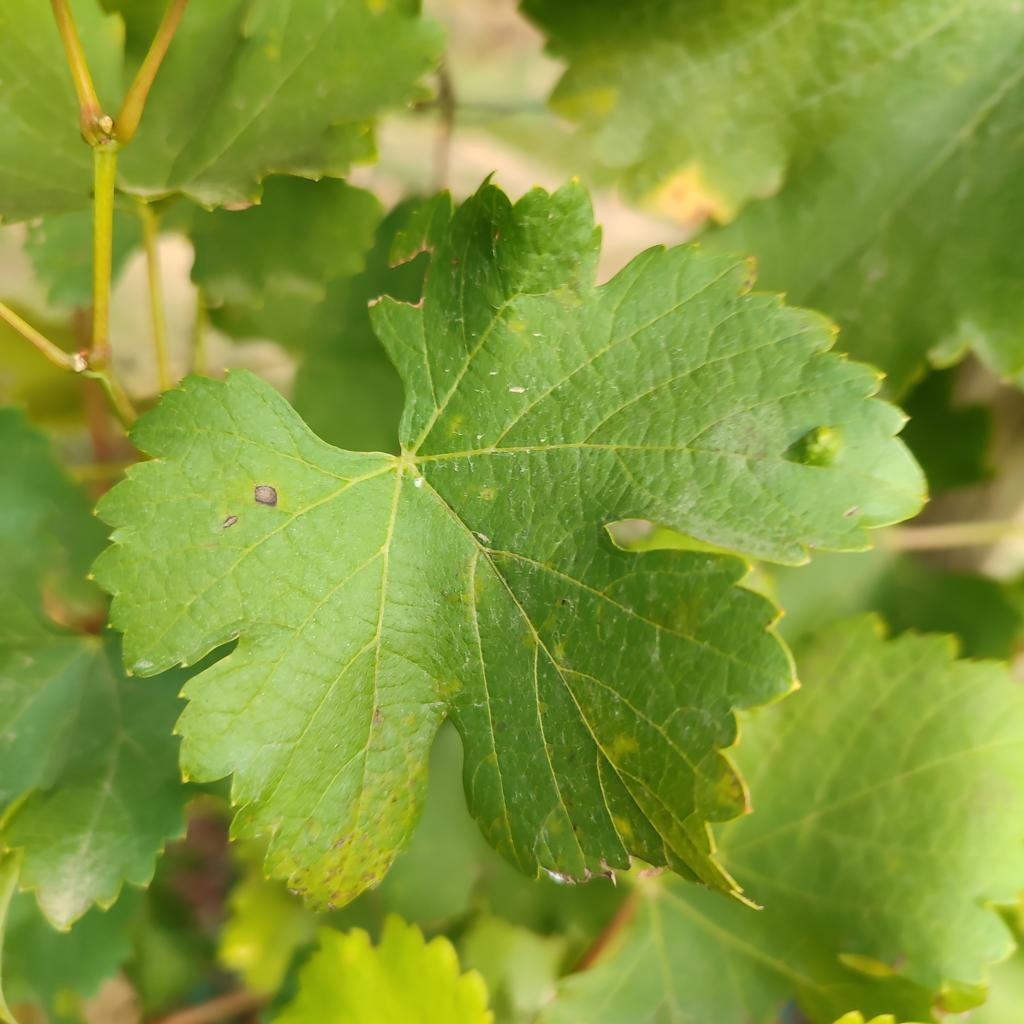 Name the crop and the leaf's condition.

grapevine, erineum mite
